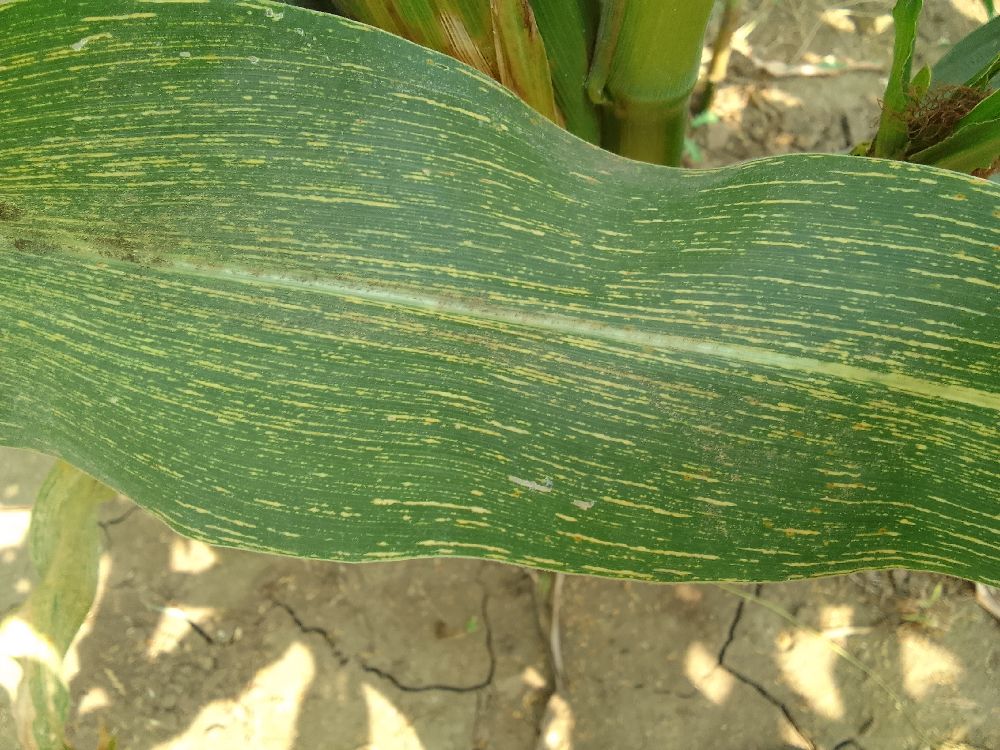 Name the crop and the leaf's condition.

maize, maize streak virus
